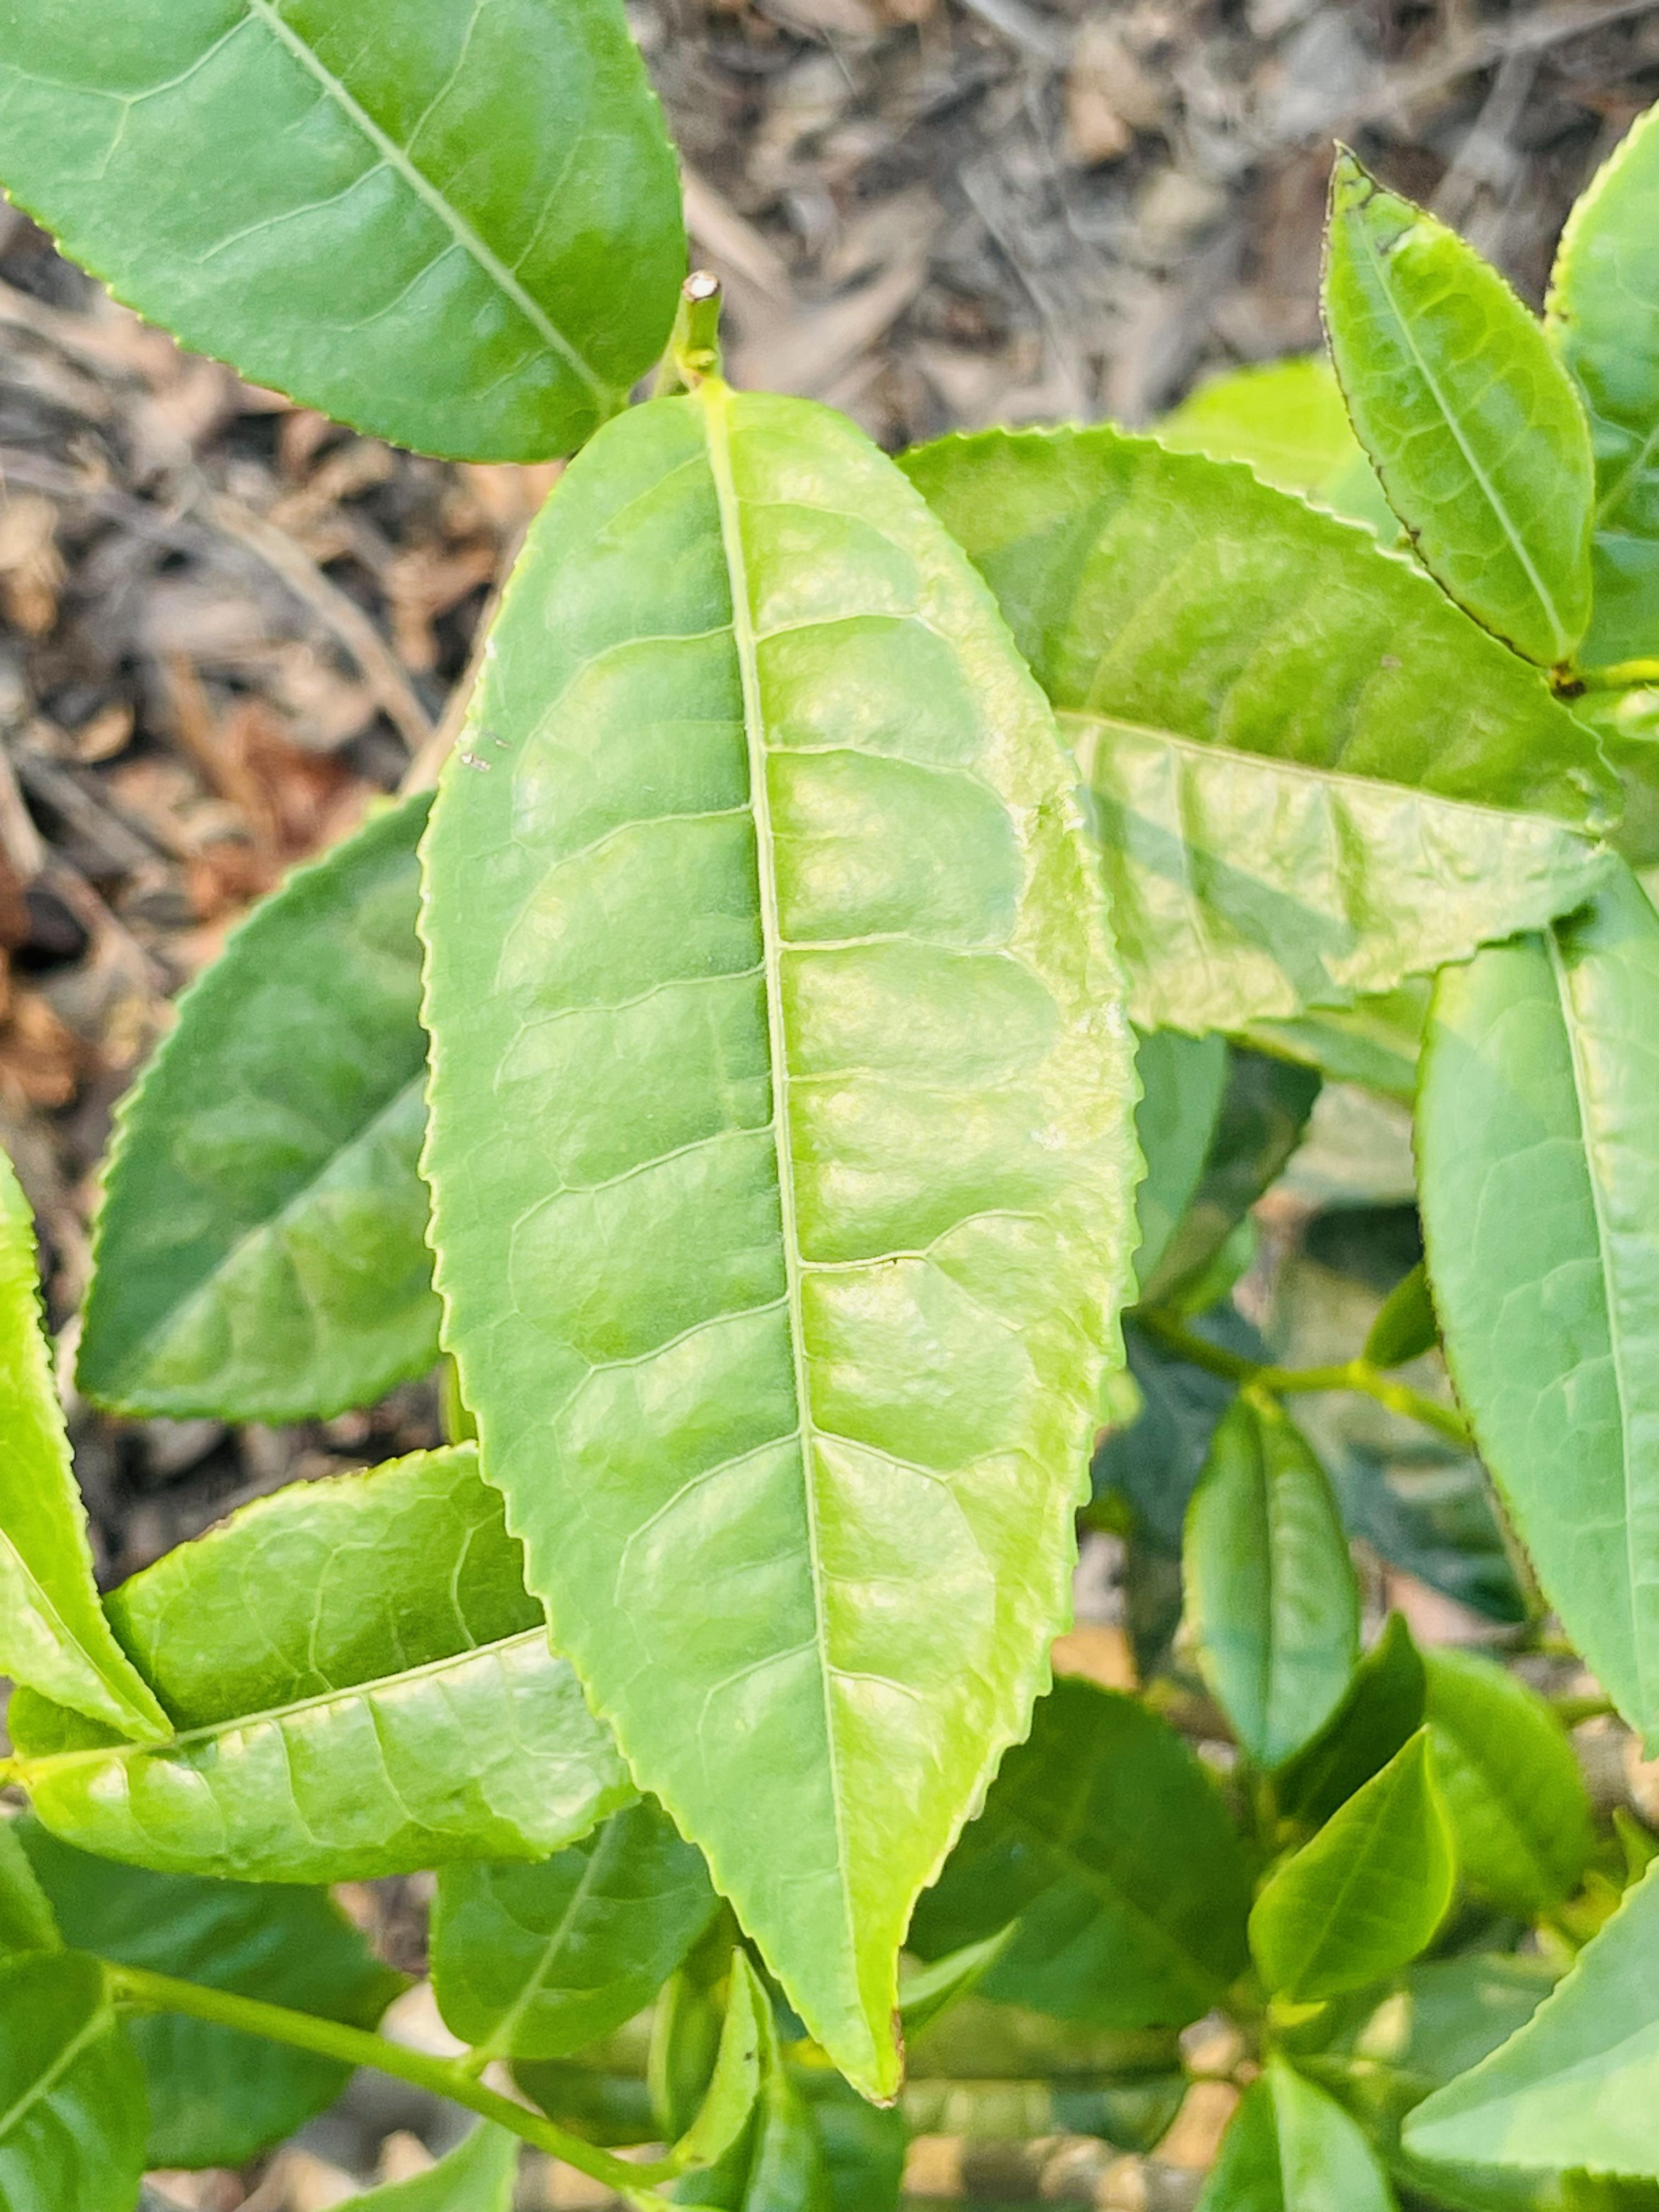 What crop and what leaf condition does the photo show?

tea, healthy leaf
